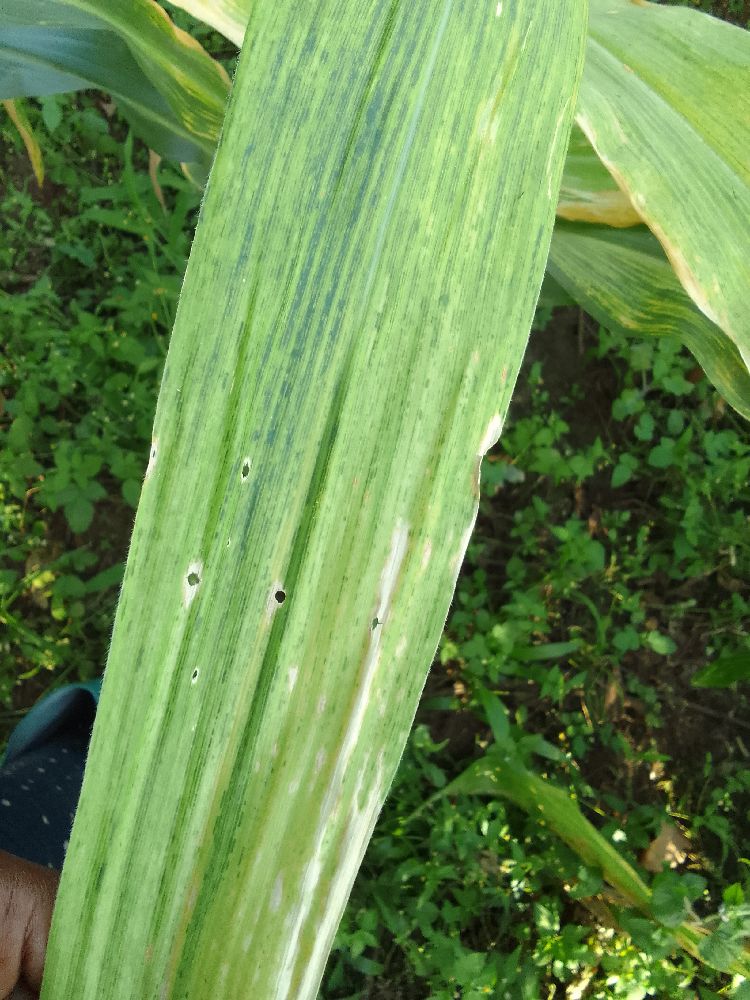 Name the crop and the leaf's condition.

maize, maize lethal necrosis
